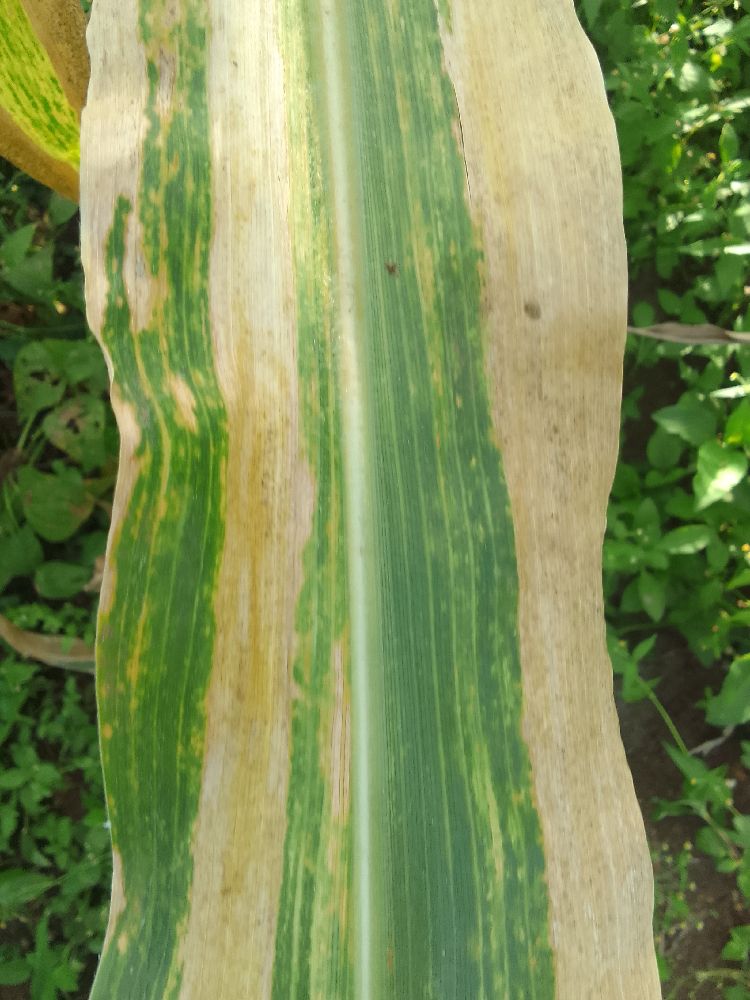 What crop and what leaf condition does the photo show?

maize, maize lethal necrosis
